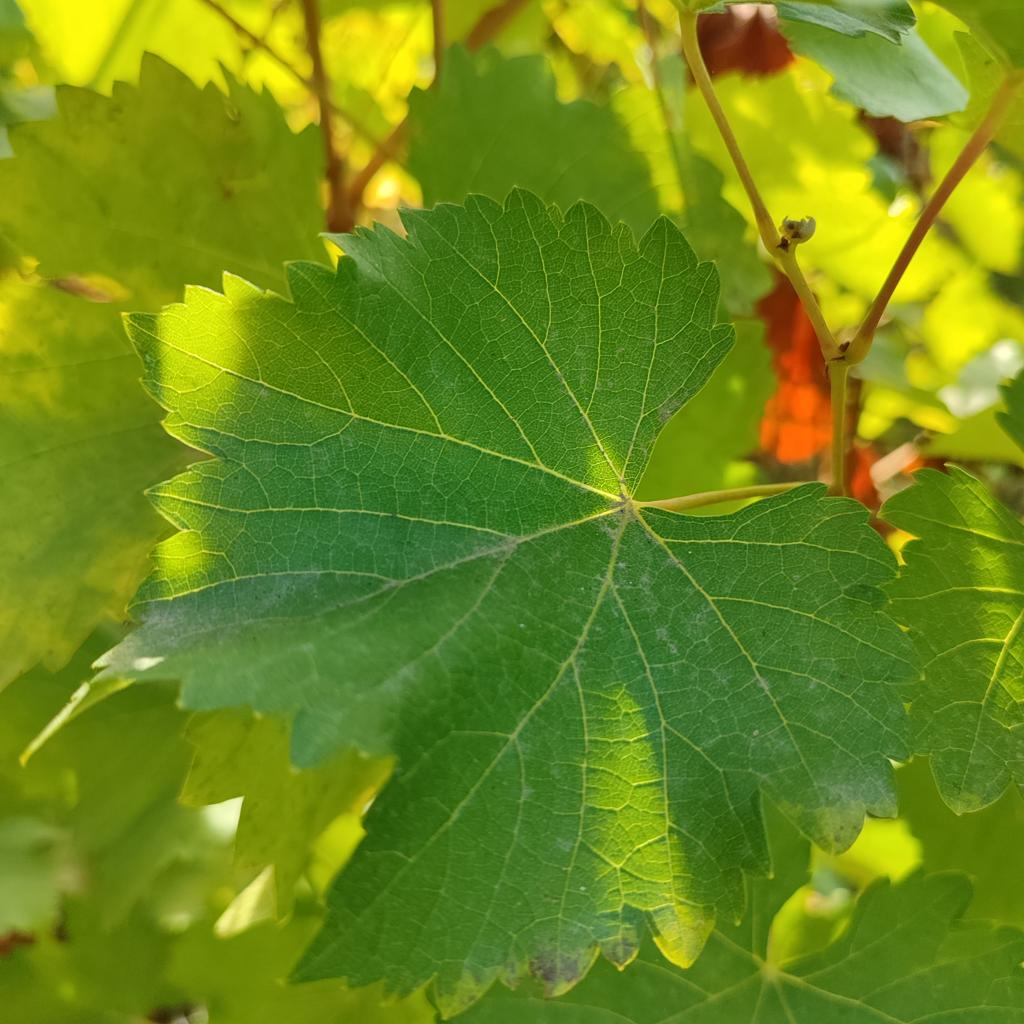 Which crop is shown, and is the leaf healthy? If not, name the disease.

grapevine, powdery mildew
